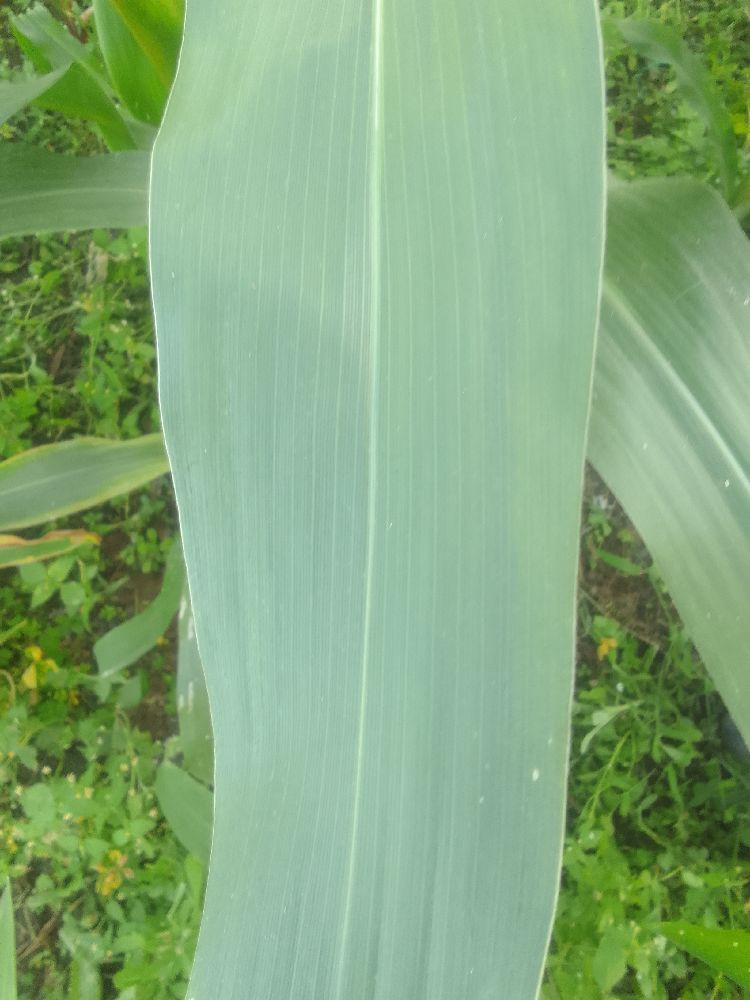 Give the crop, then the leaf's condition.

maize, healthy
